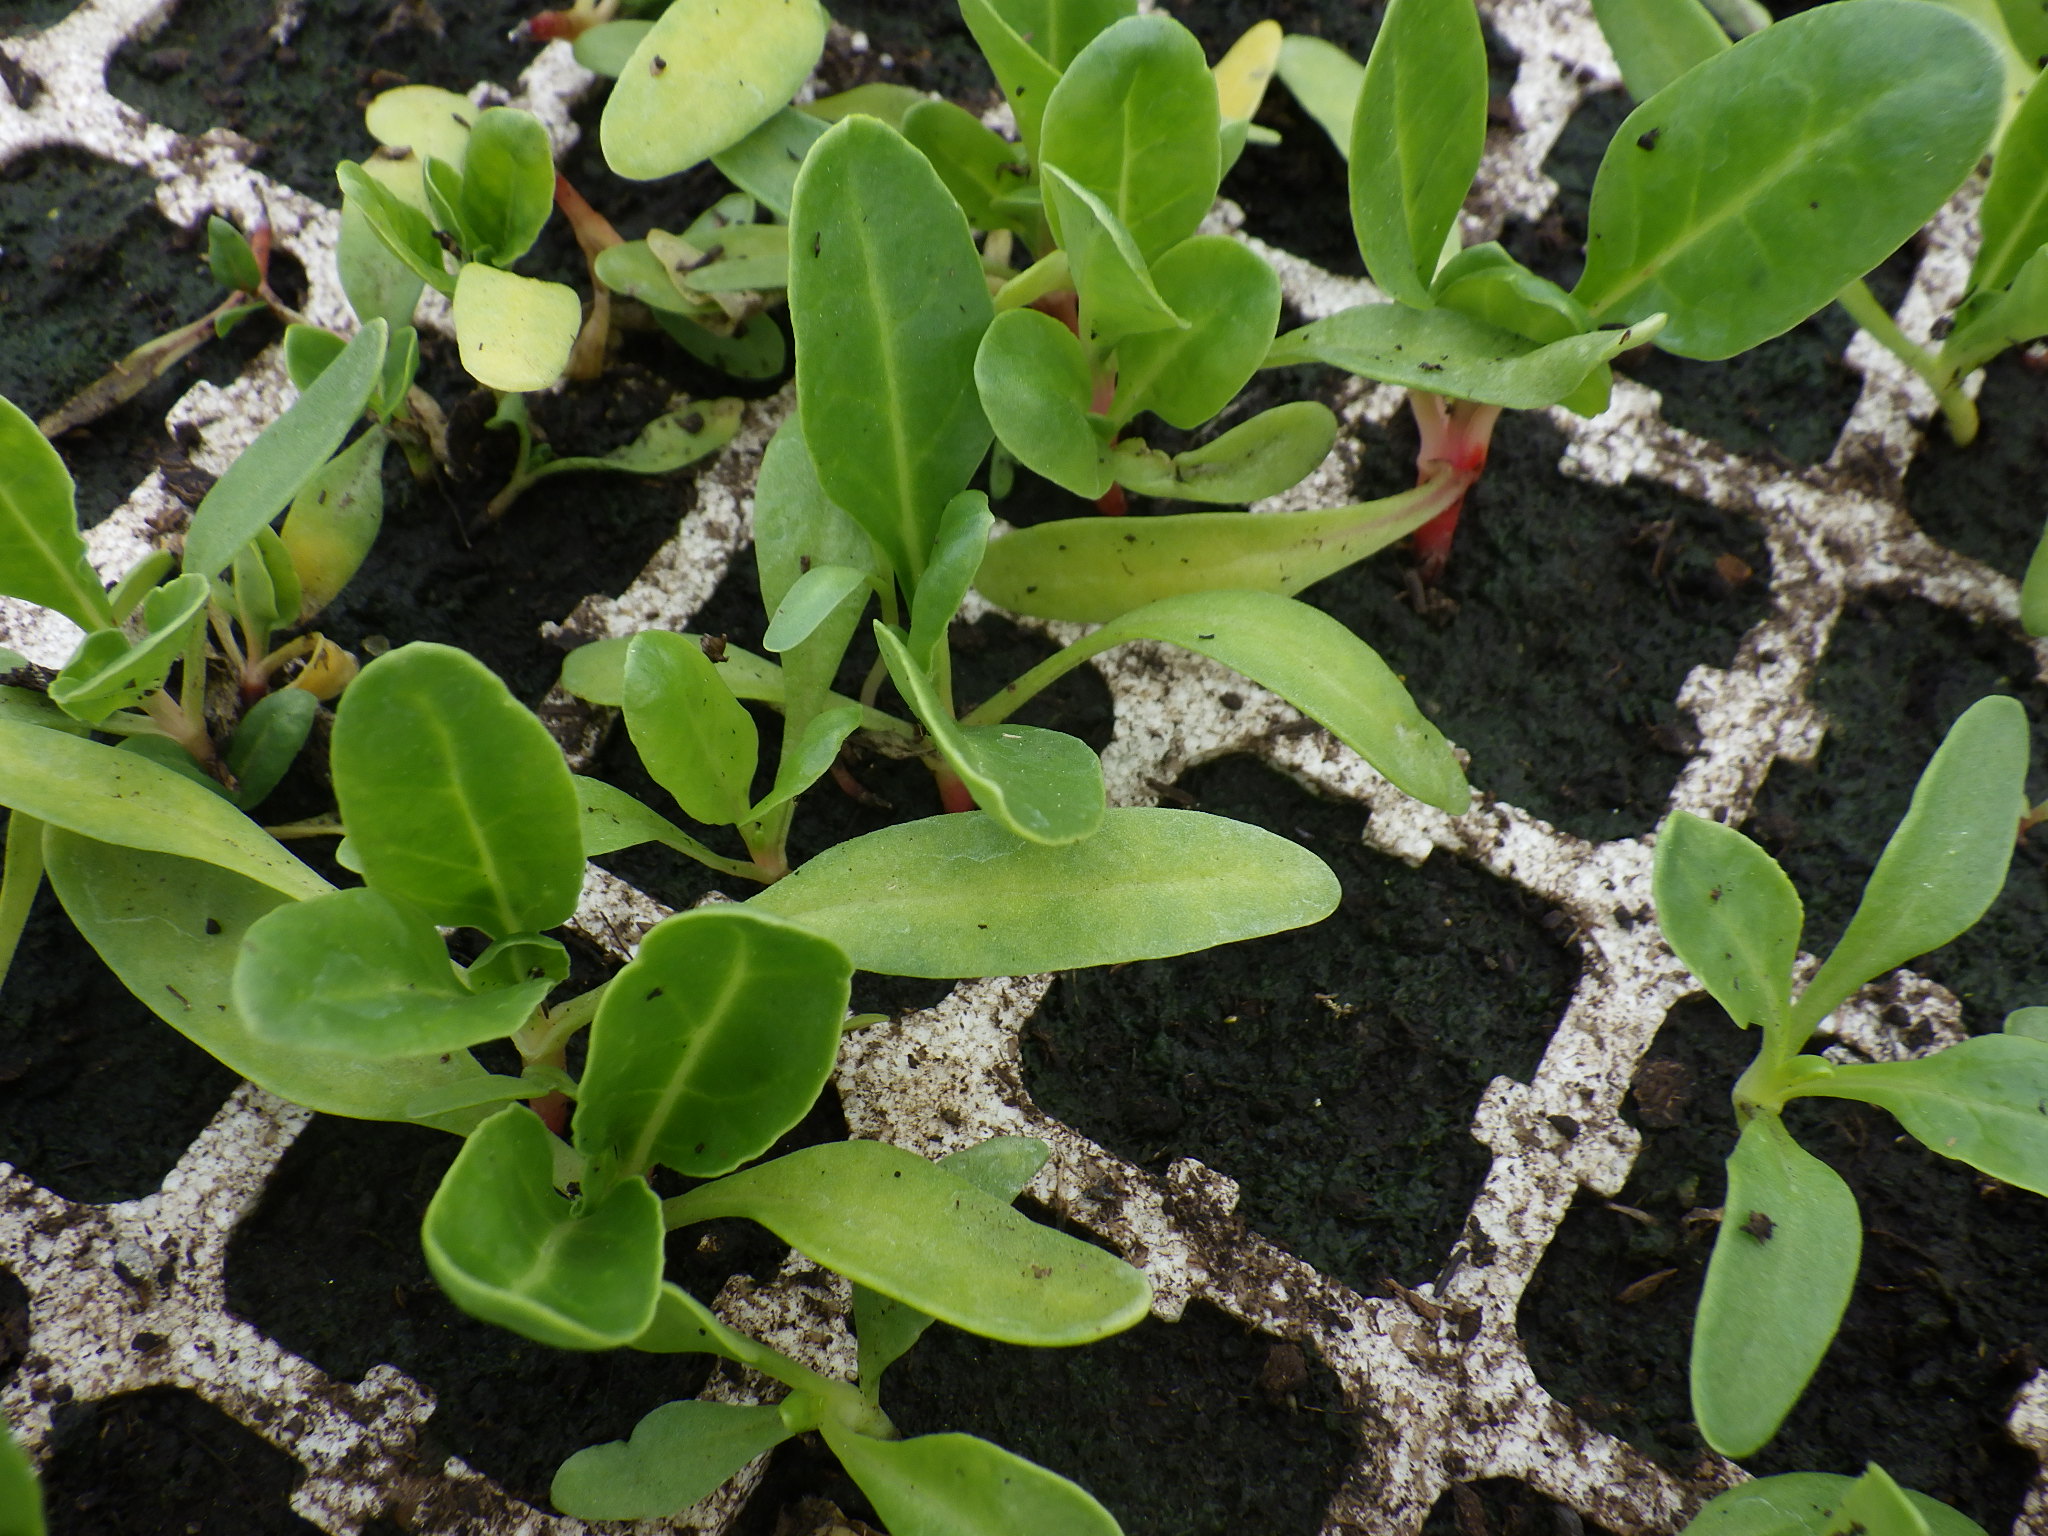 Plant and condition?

chard, healthy
